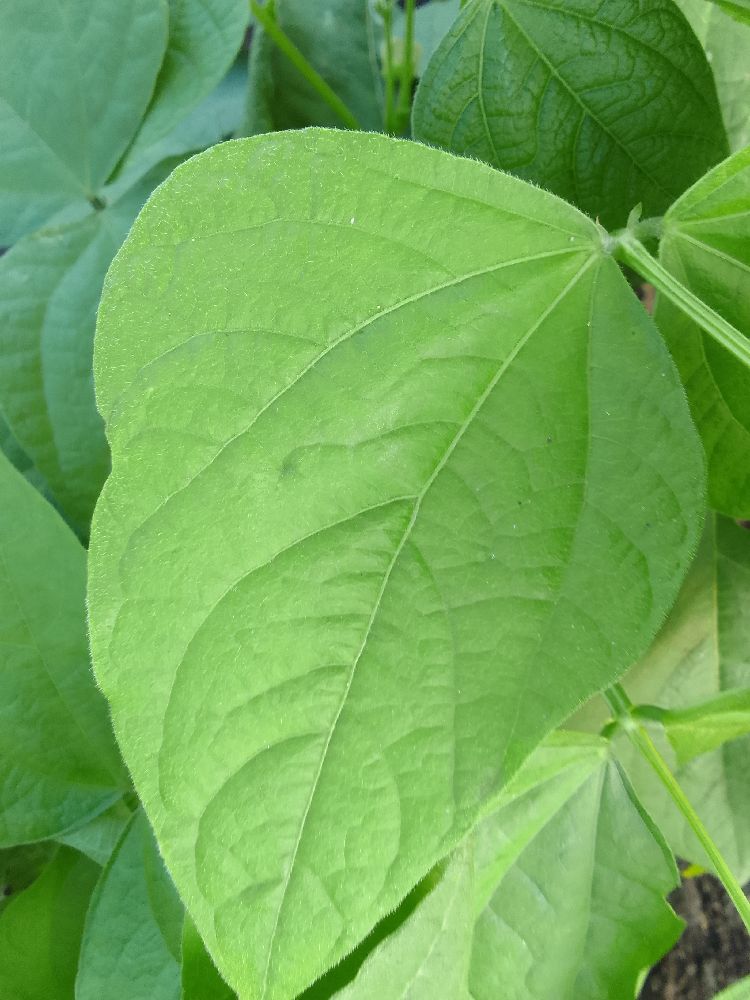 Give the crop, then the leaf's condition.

common bean, healthy
